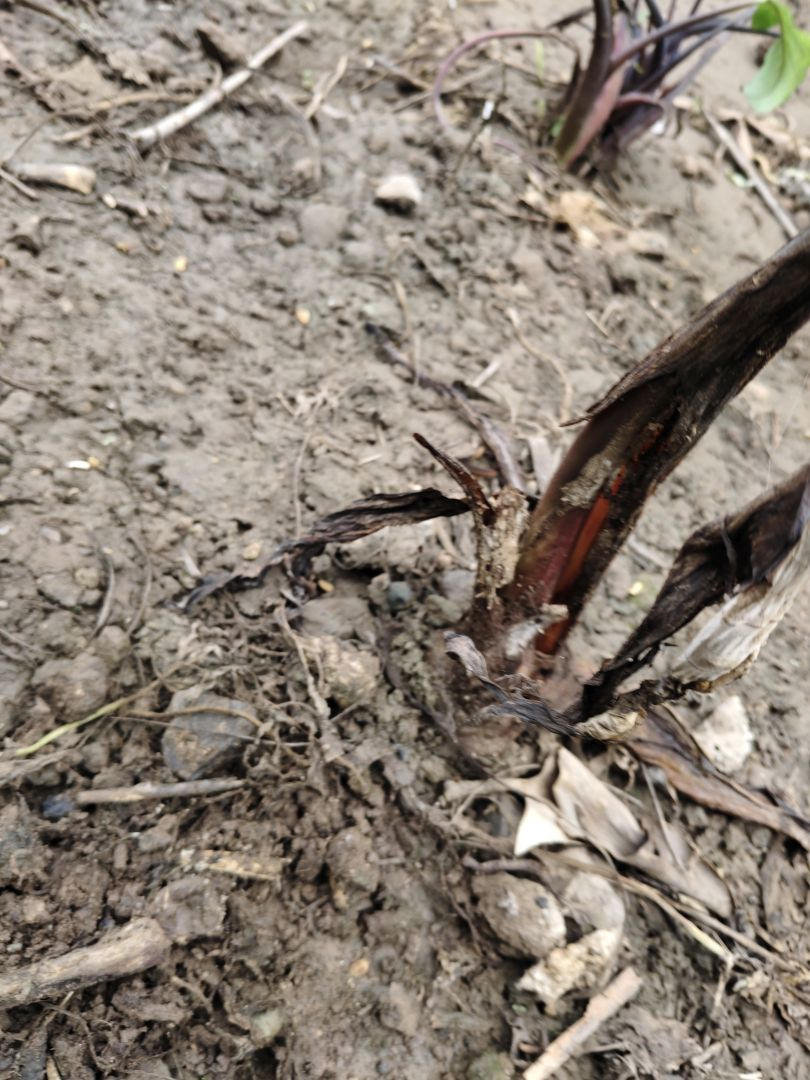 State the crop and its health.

taro, root rot
